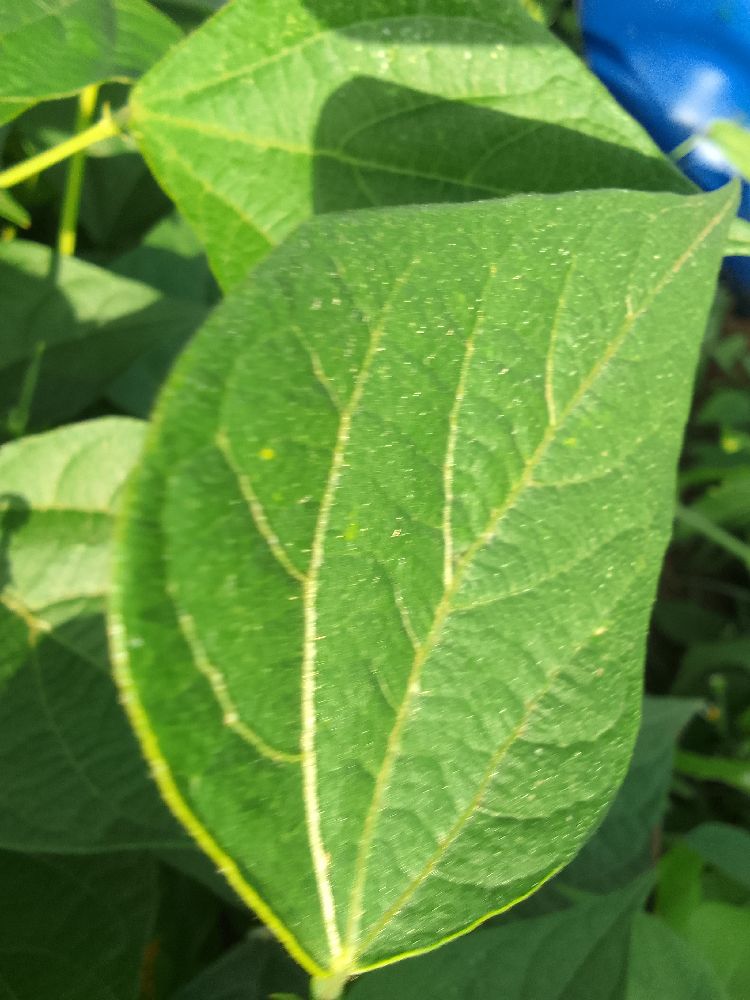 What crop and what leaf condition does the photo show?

common bean, healthy
